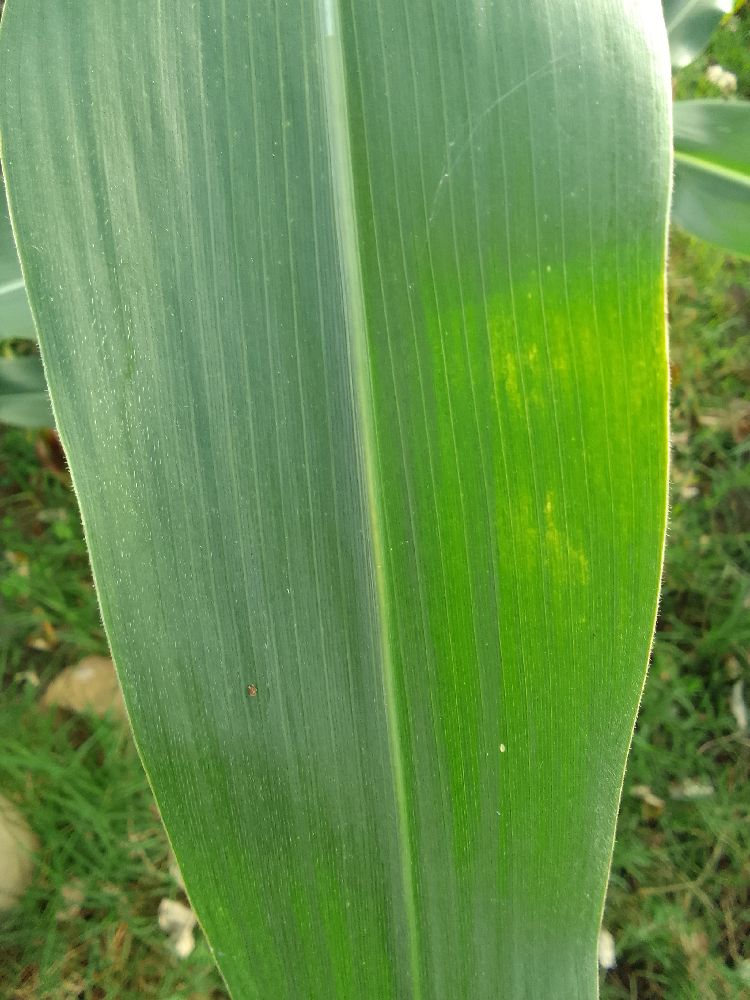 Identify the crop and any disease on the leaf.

maize, healthy
